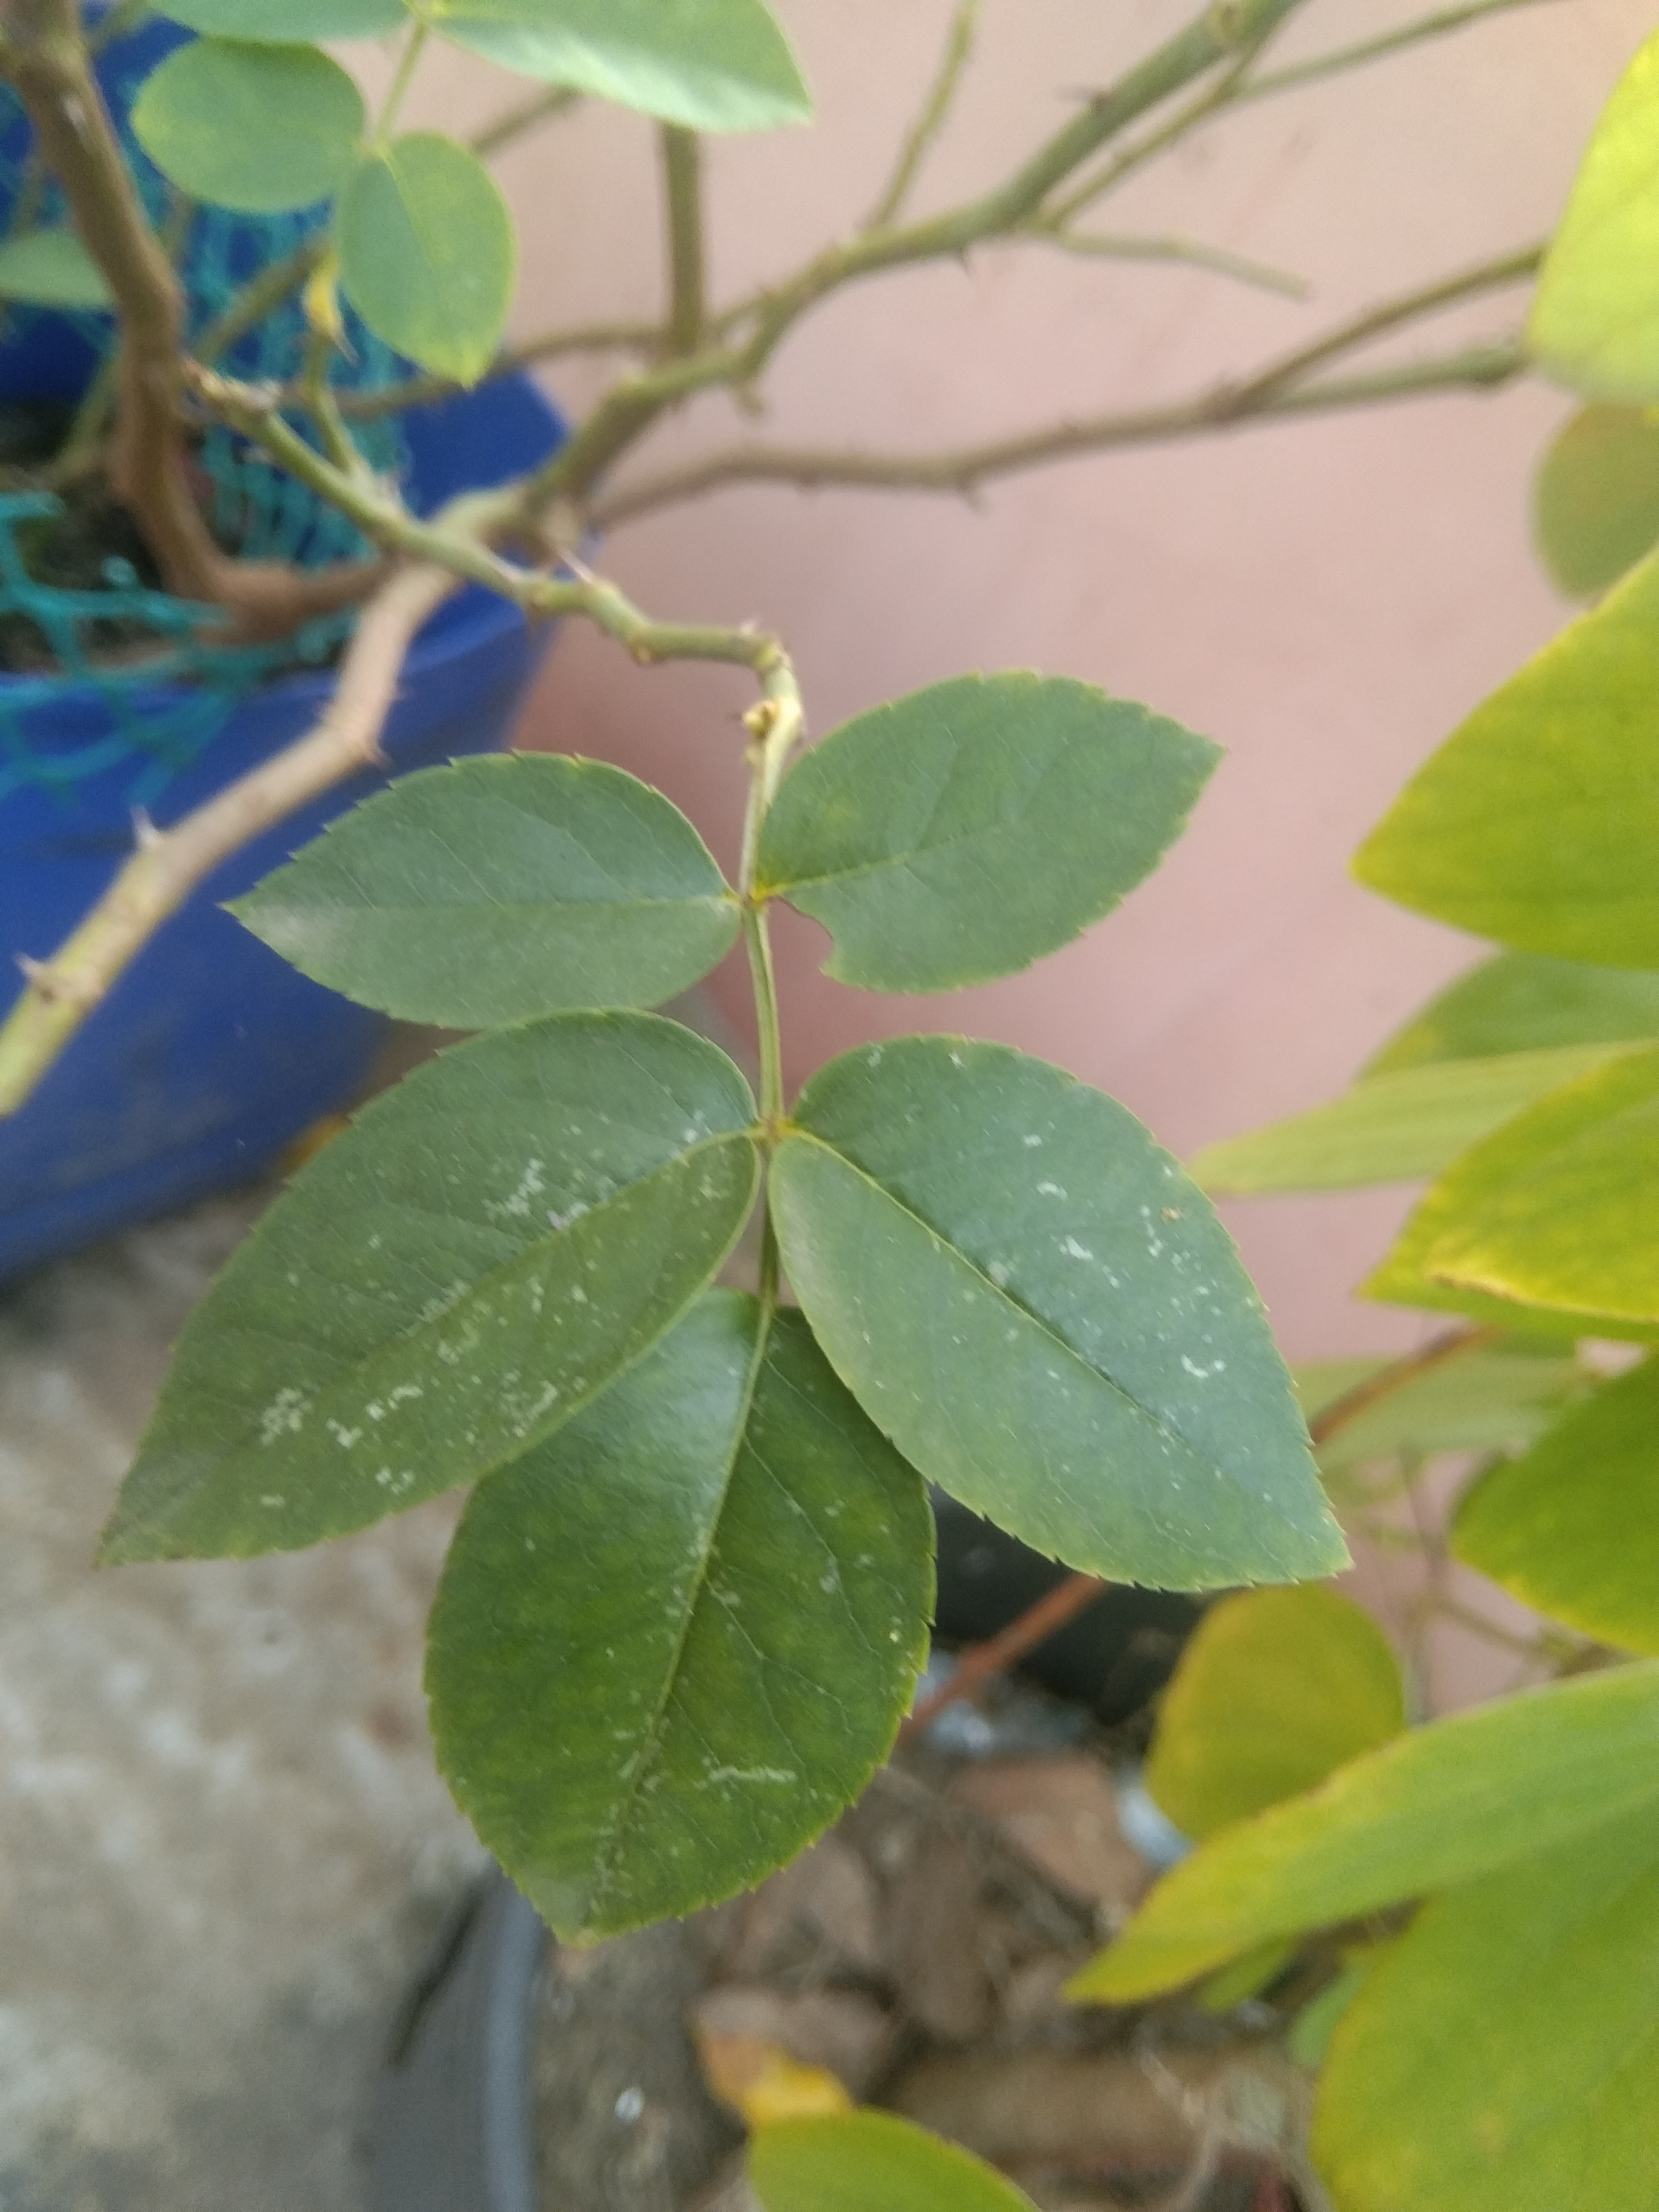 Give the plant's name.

rose
